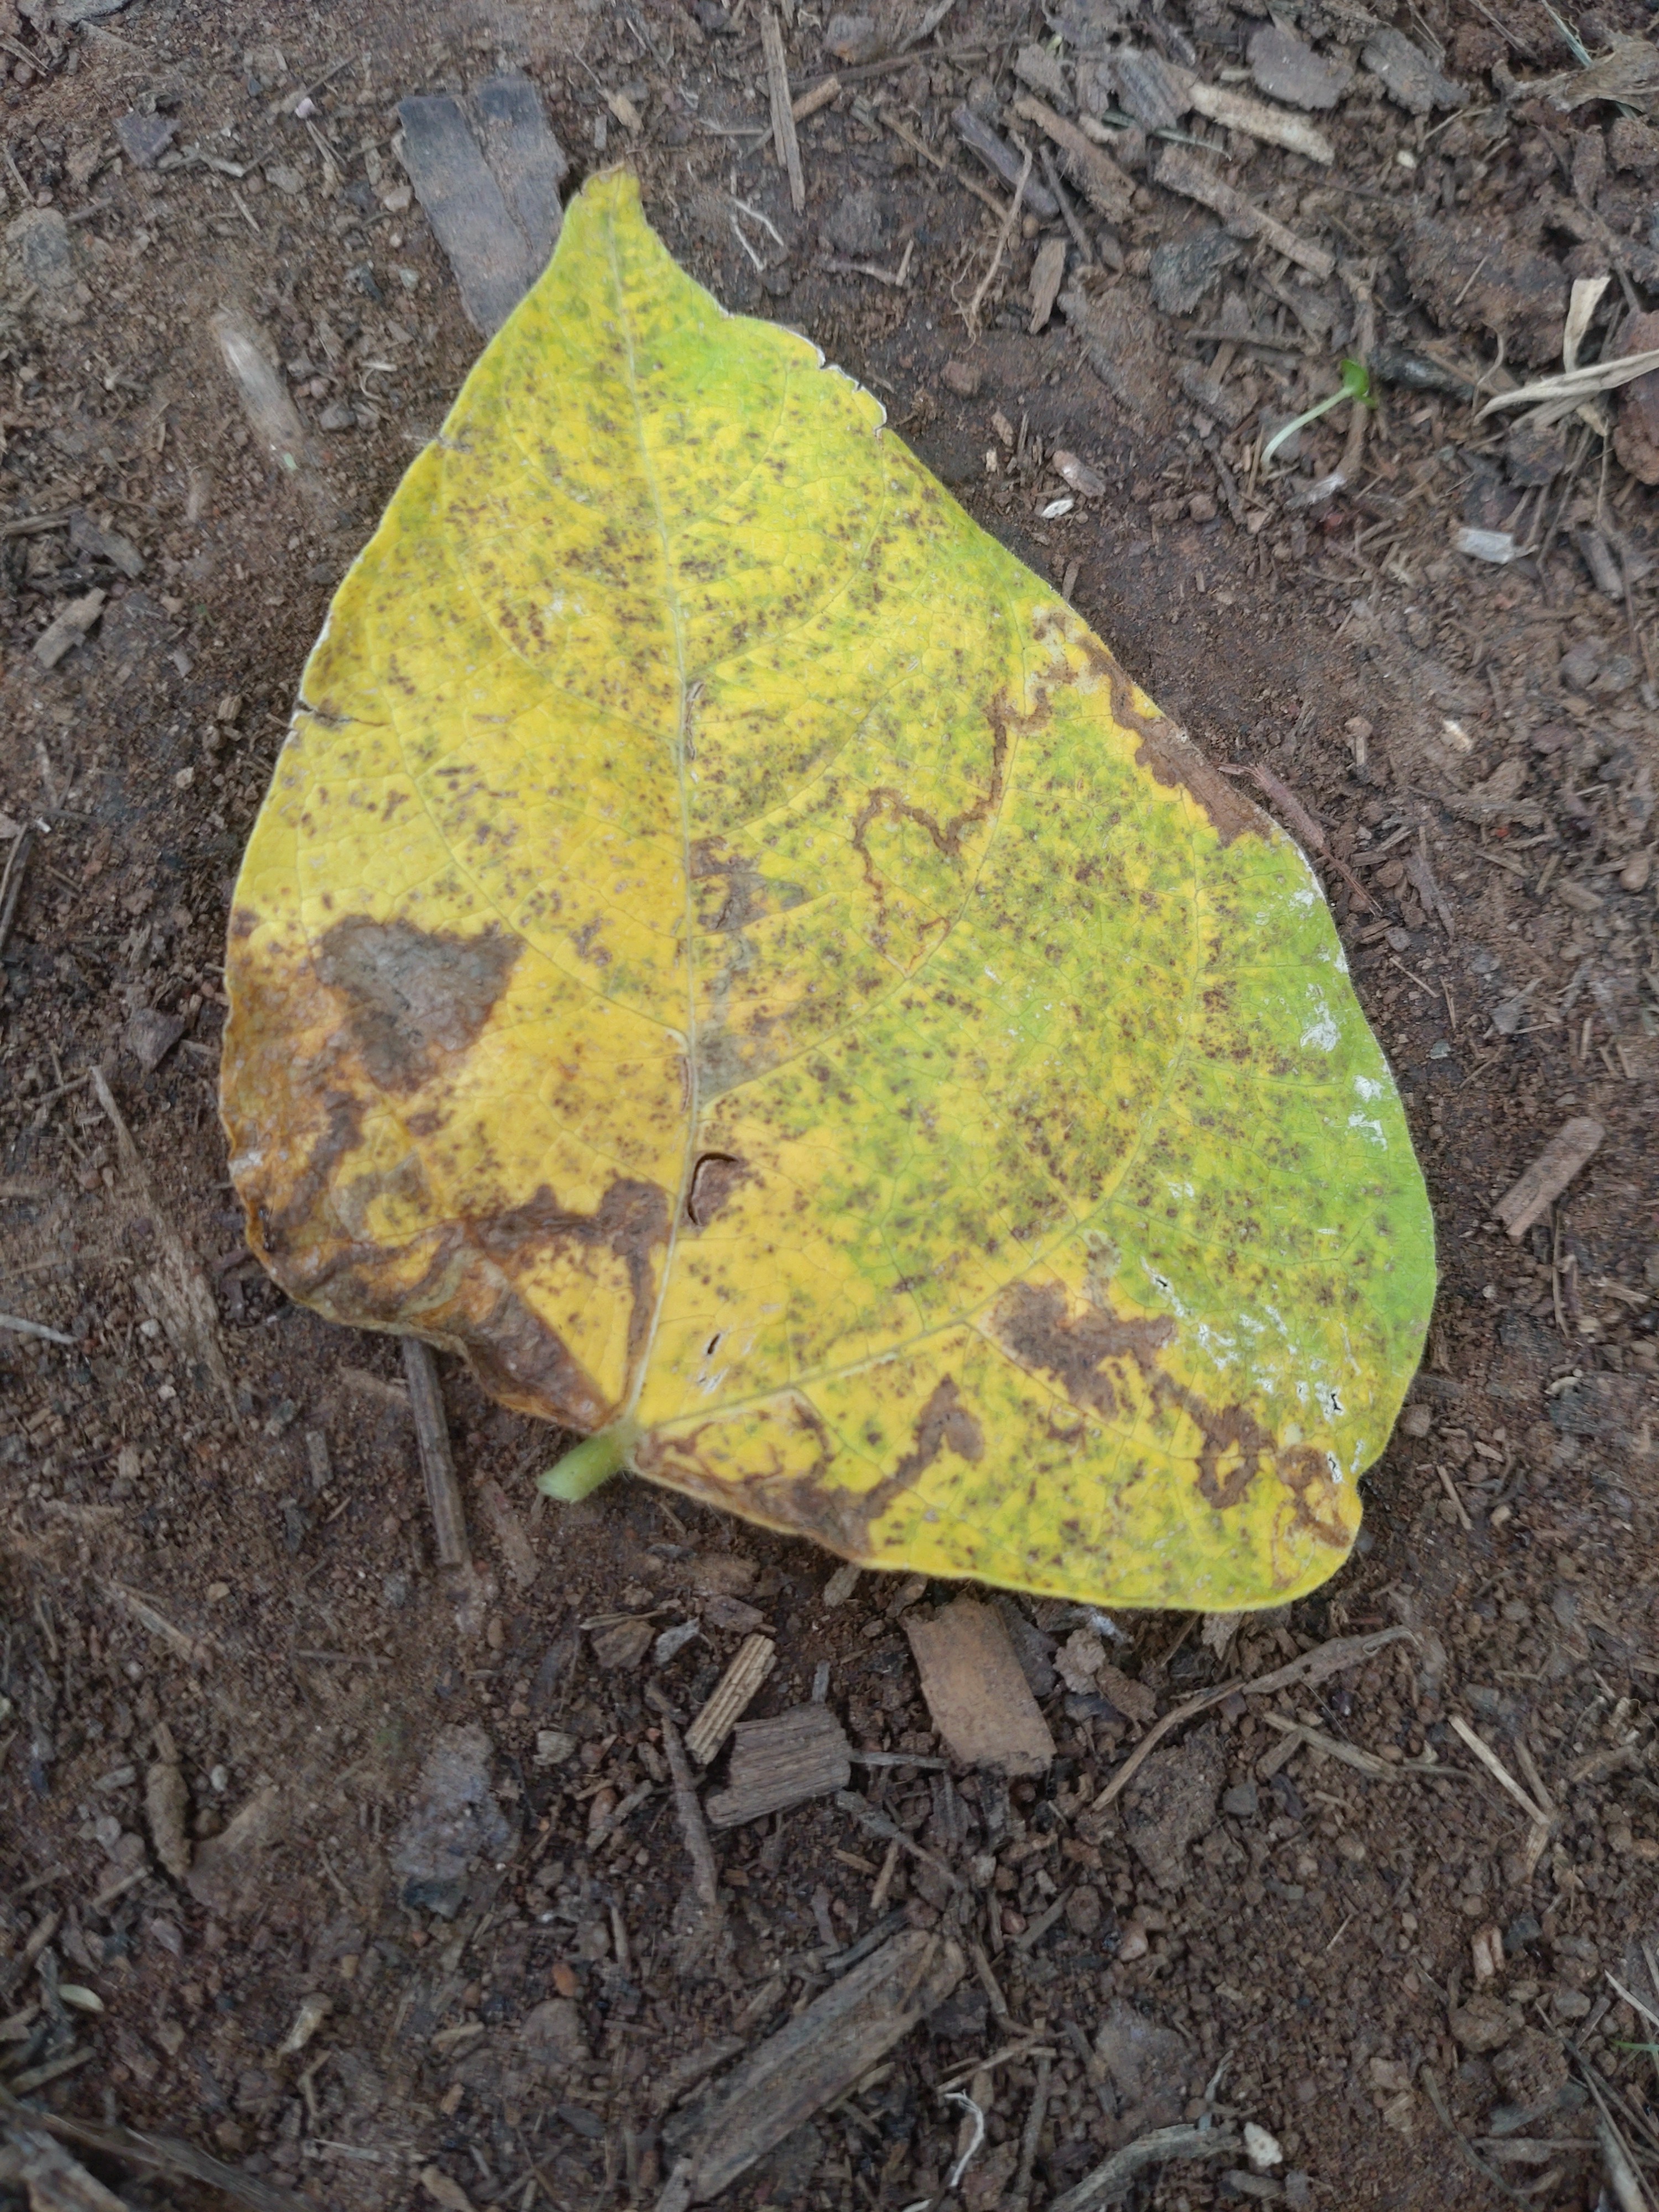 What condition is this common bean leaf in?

anthracnose
